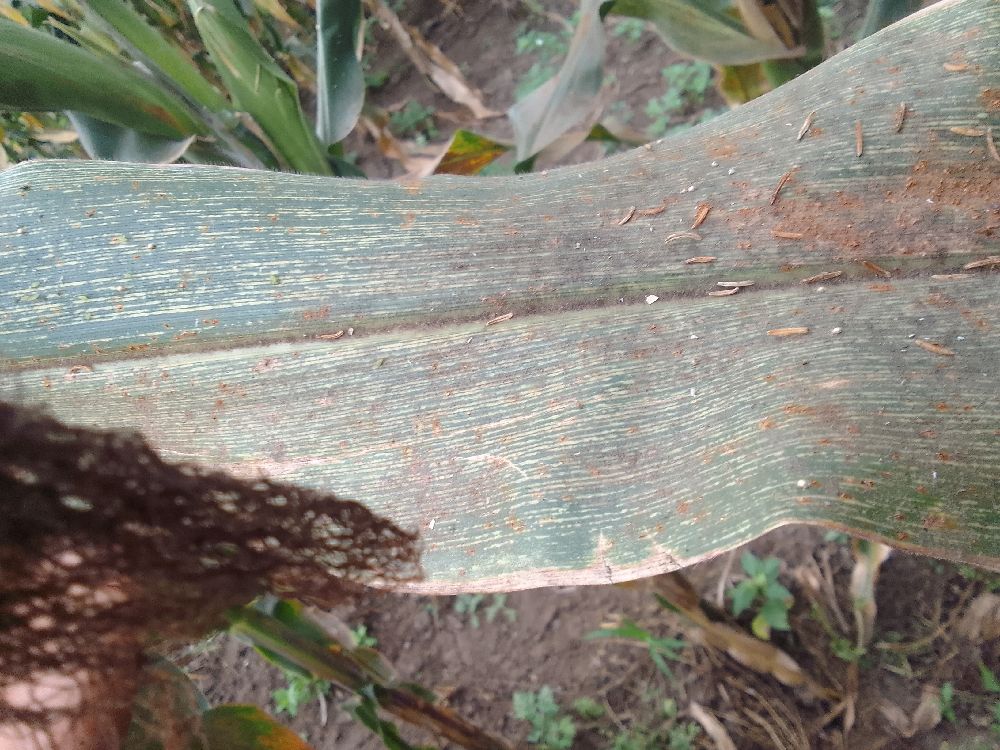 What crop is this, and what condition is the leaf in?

maize, maize streak virus
